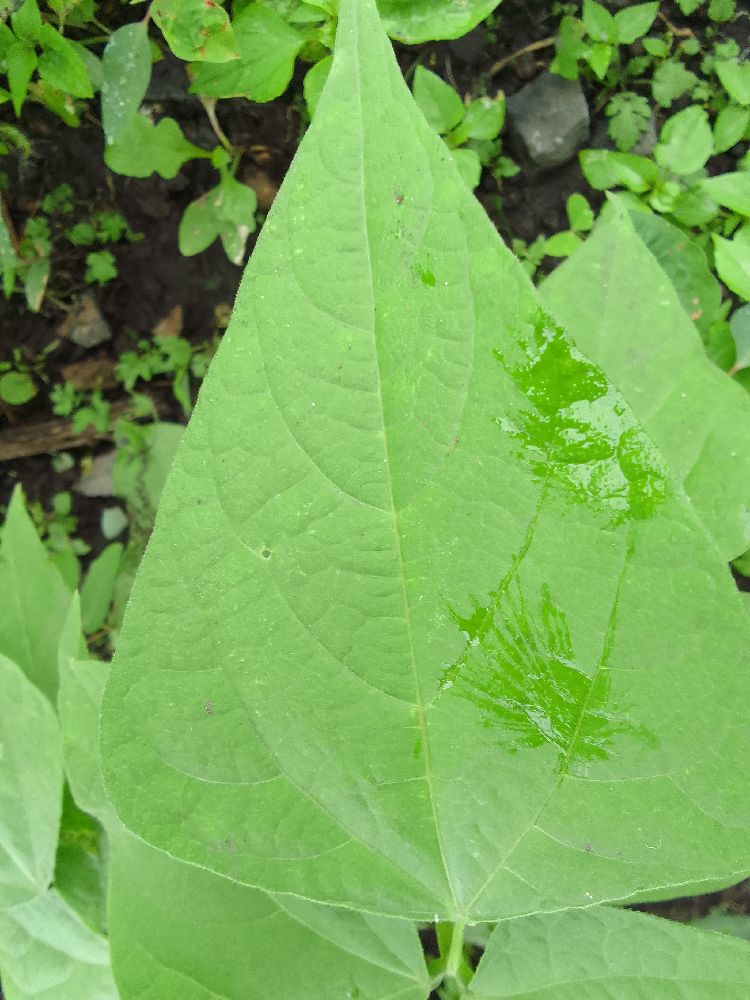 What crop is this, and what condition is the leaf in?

common bean, healthy
